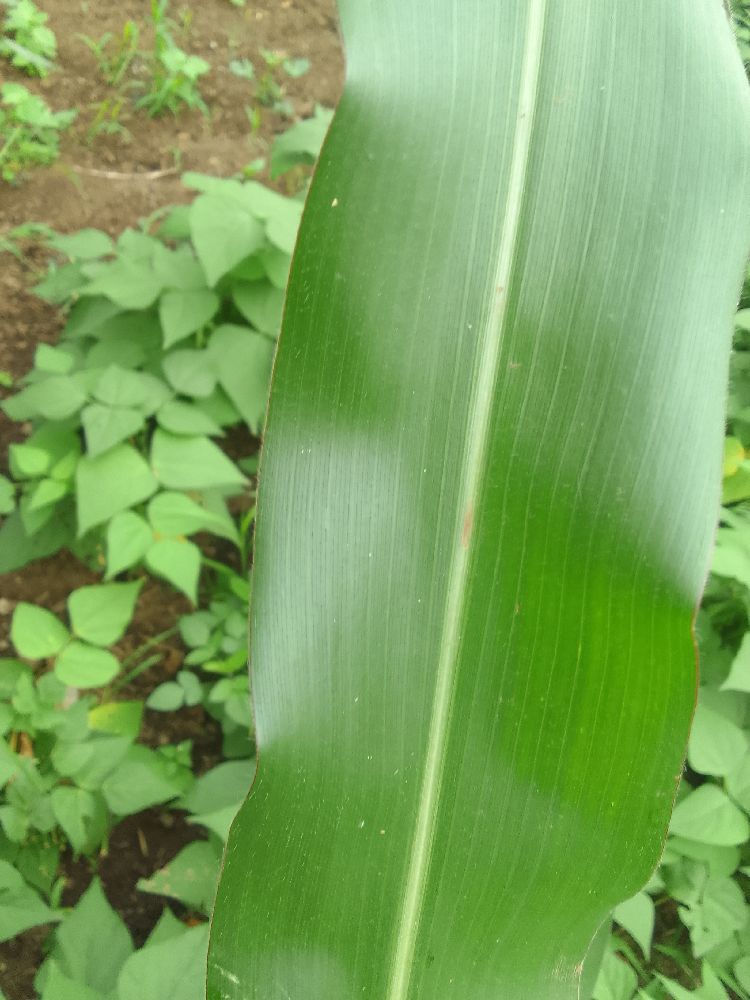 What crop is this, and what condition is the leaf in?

maize, healthy
